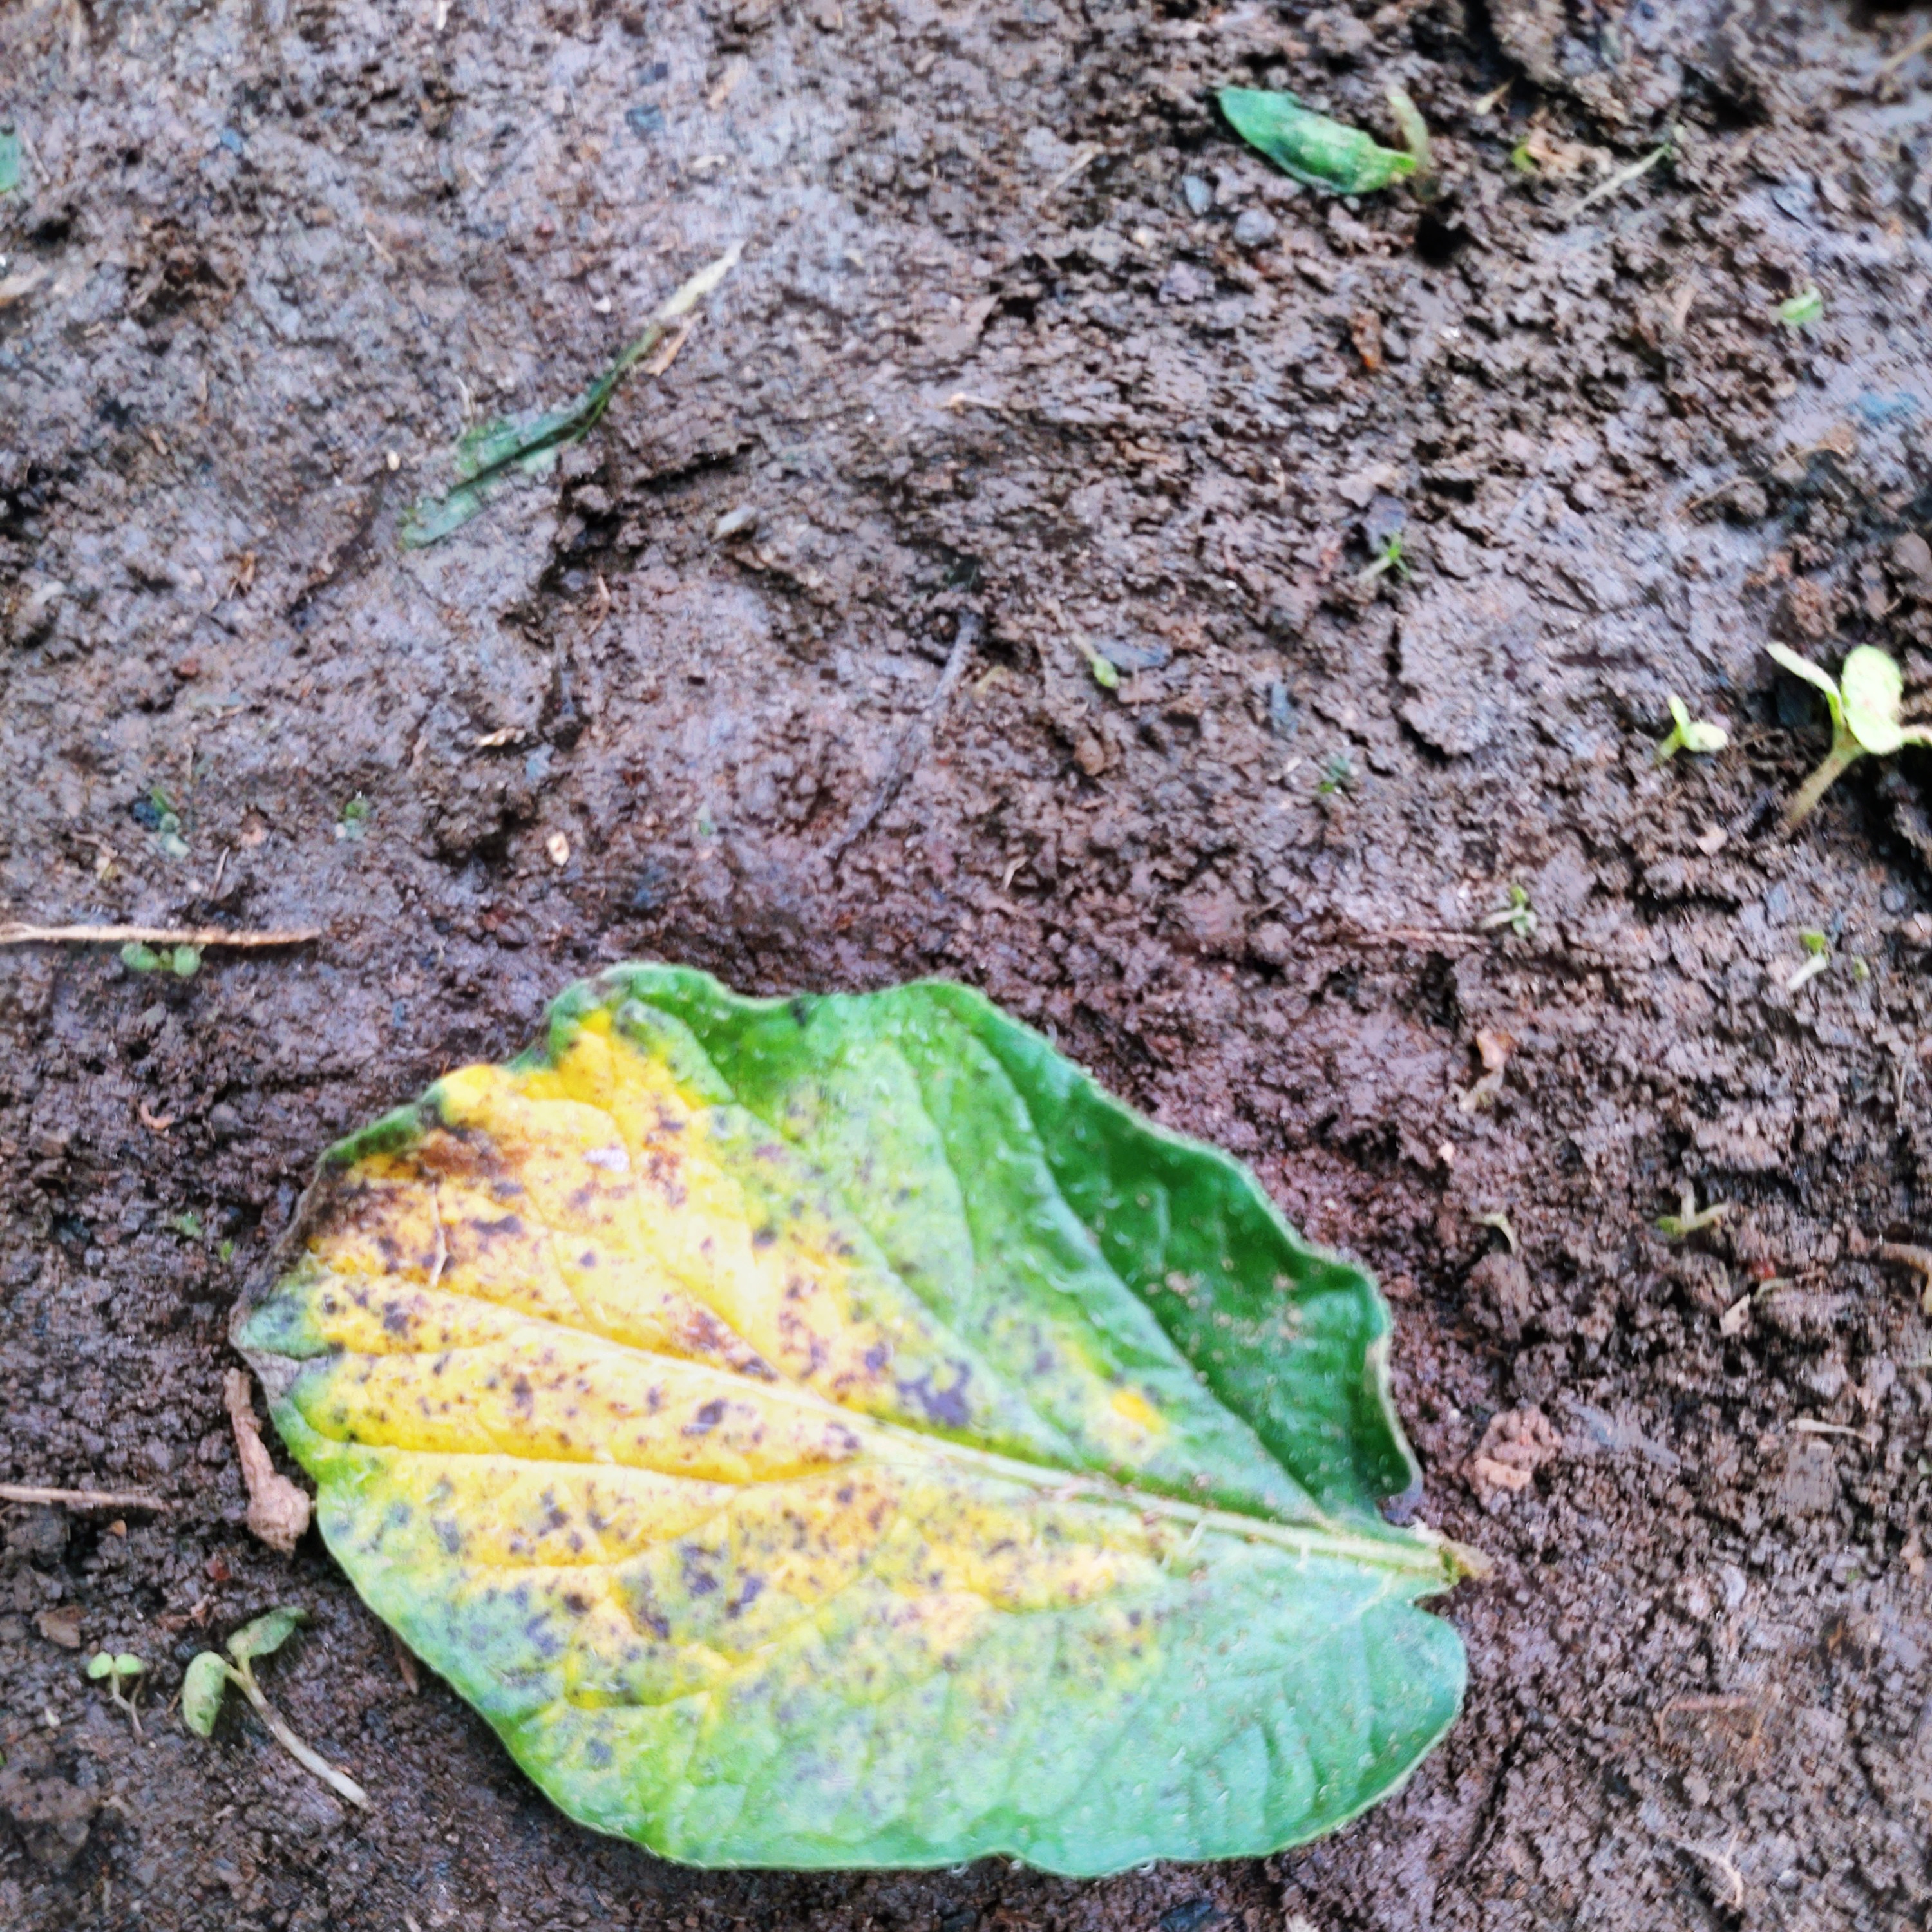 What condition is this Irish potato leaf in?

late blight
